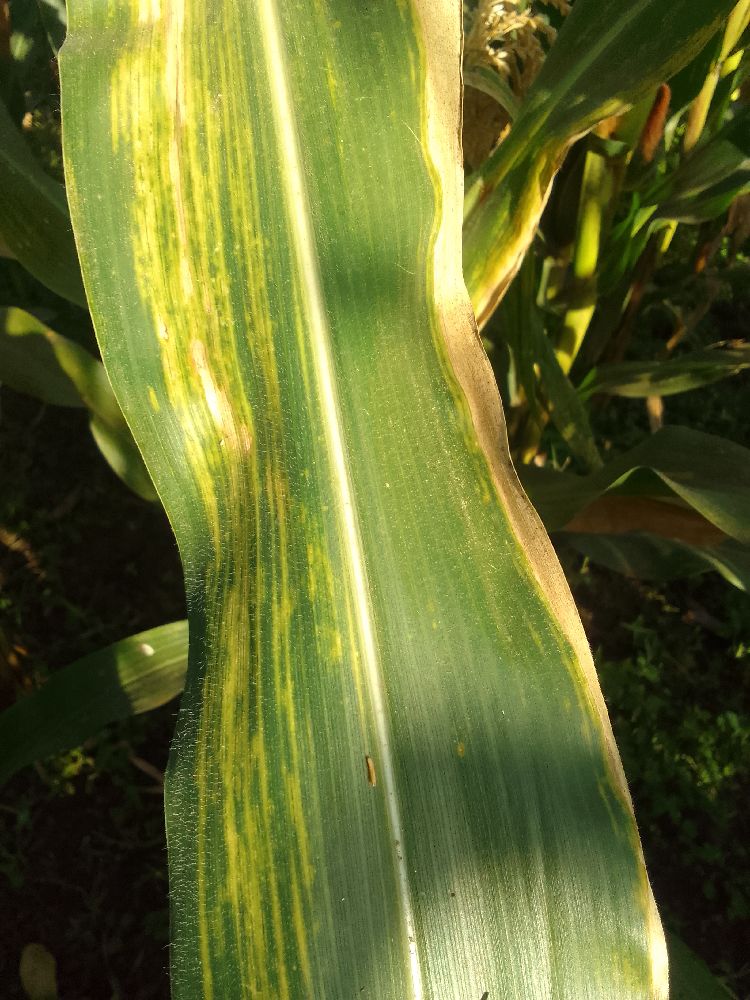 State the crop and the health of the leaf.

maize, maize lethal necrosis
